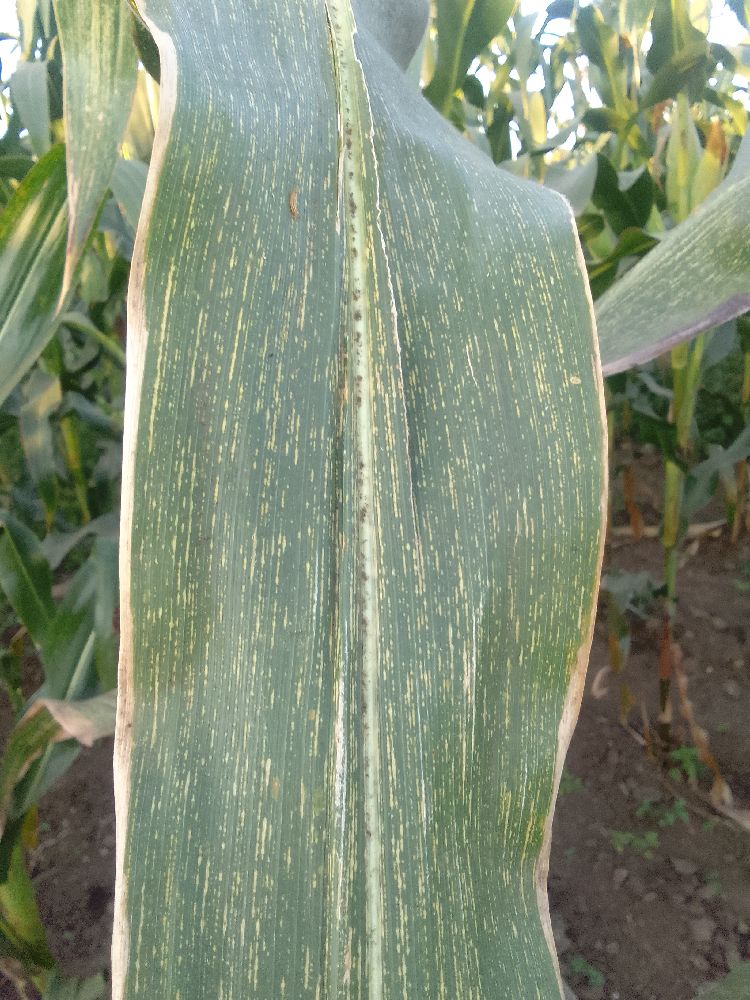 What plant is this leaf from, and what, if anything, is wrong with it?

maize, maize streak virus
